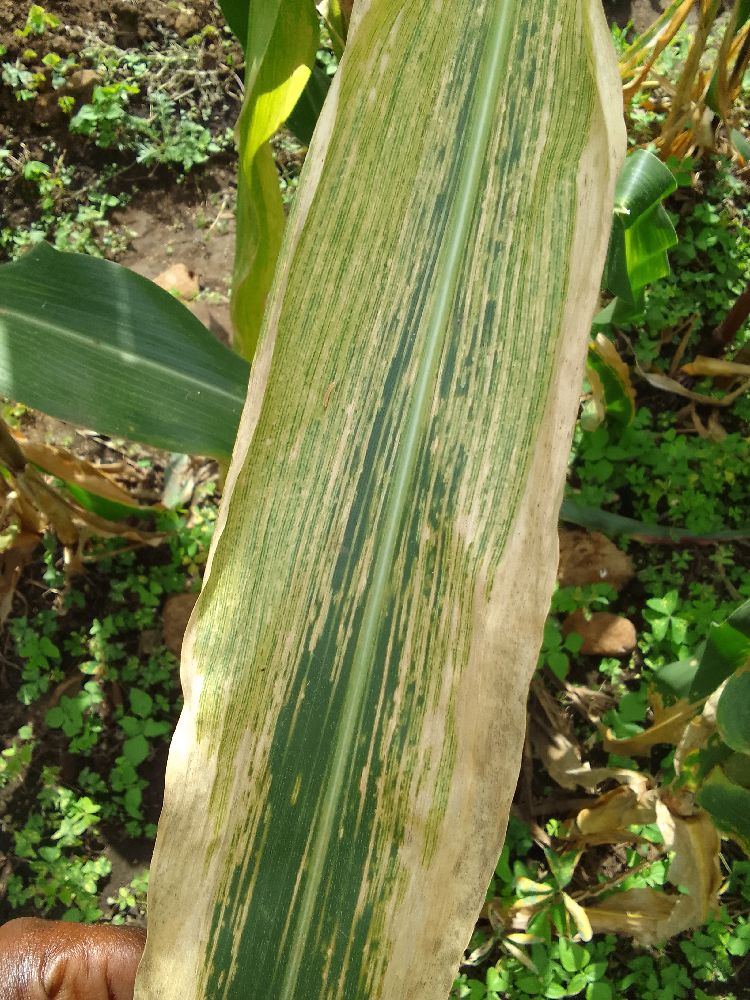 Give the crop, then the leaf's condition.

maize, maize lethal necrosis
